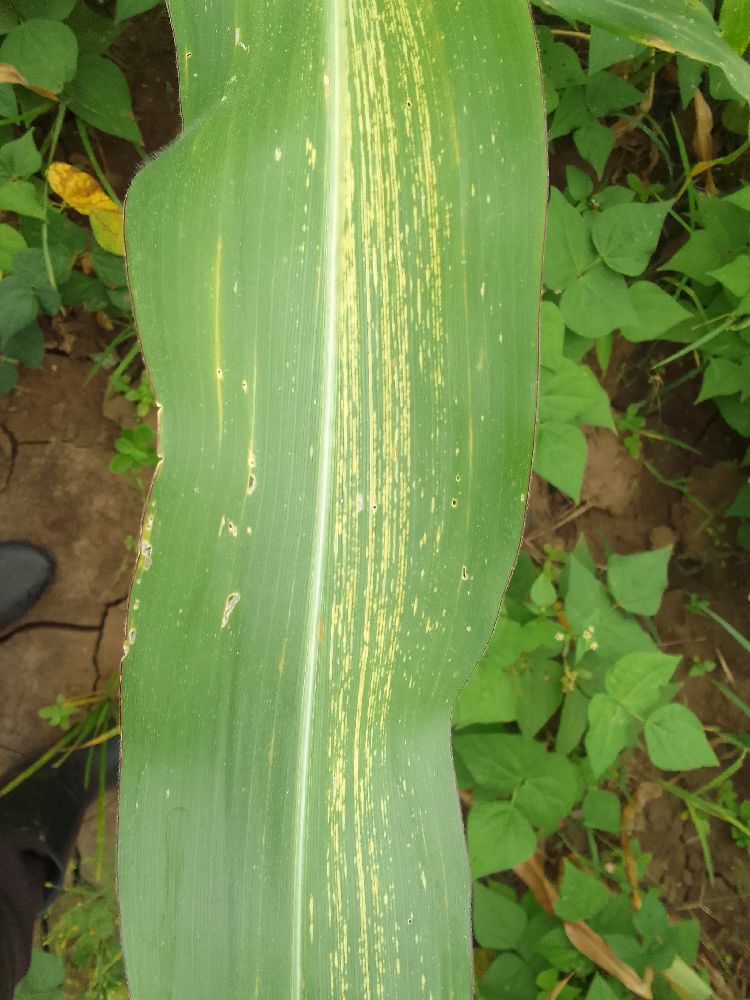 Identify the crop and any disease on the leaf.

maize, maize streak virus
